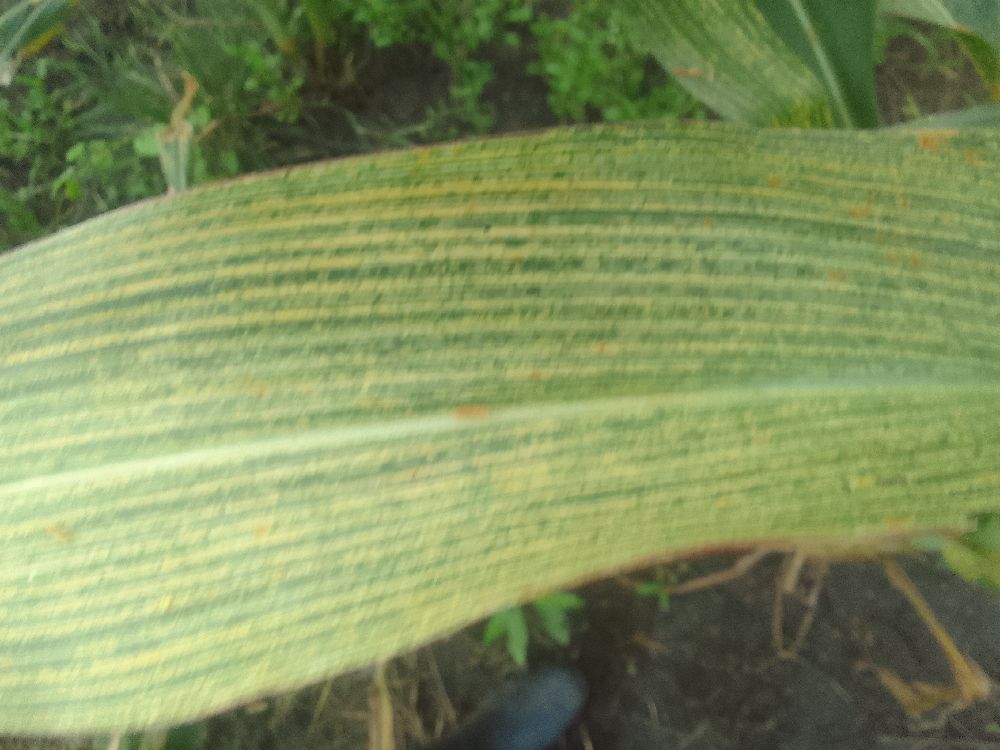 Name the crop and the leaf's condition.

maize, maize streak virus
